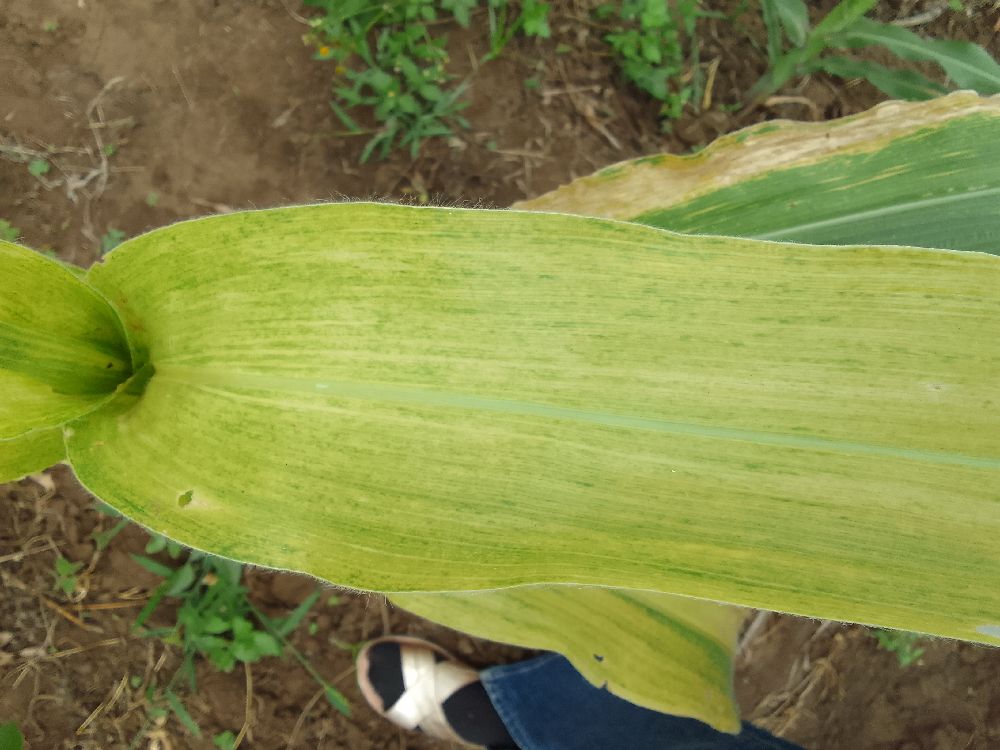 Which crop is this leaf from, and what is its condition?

maize, maize lethal necrosis
